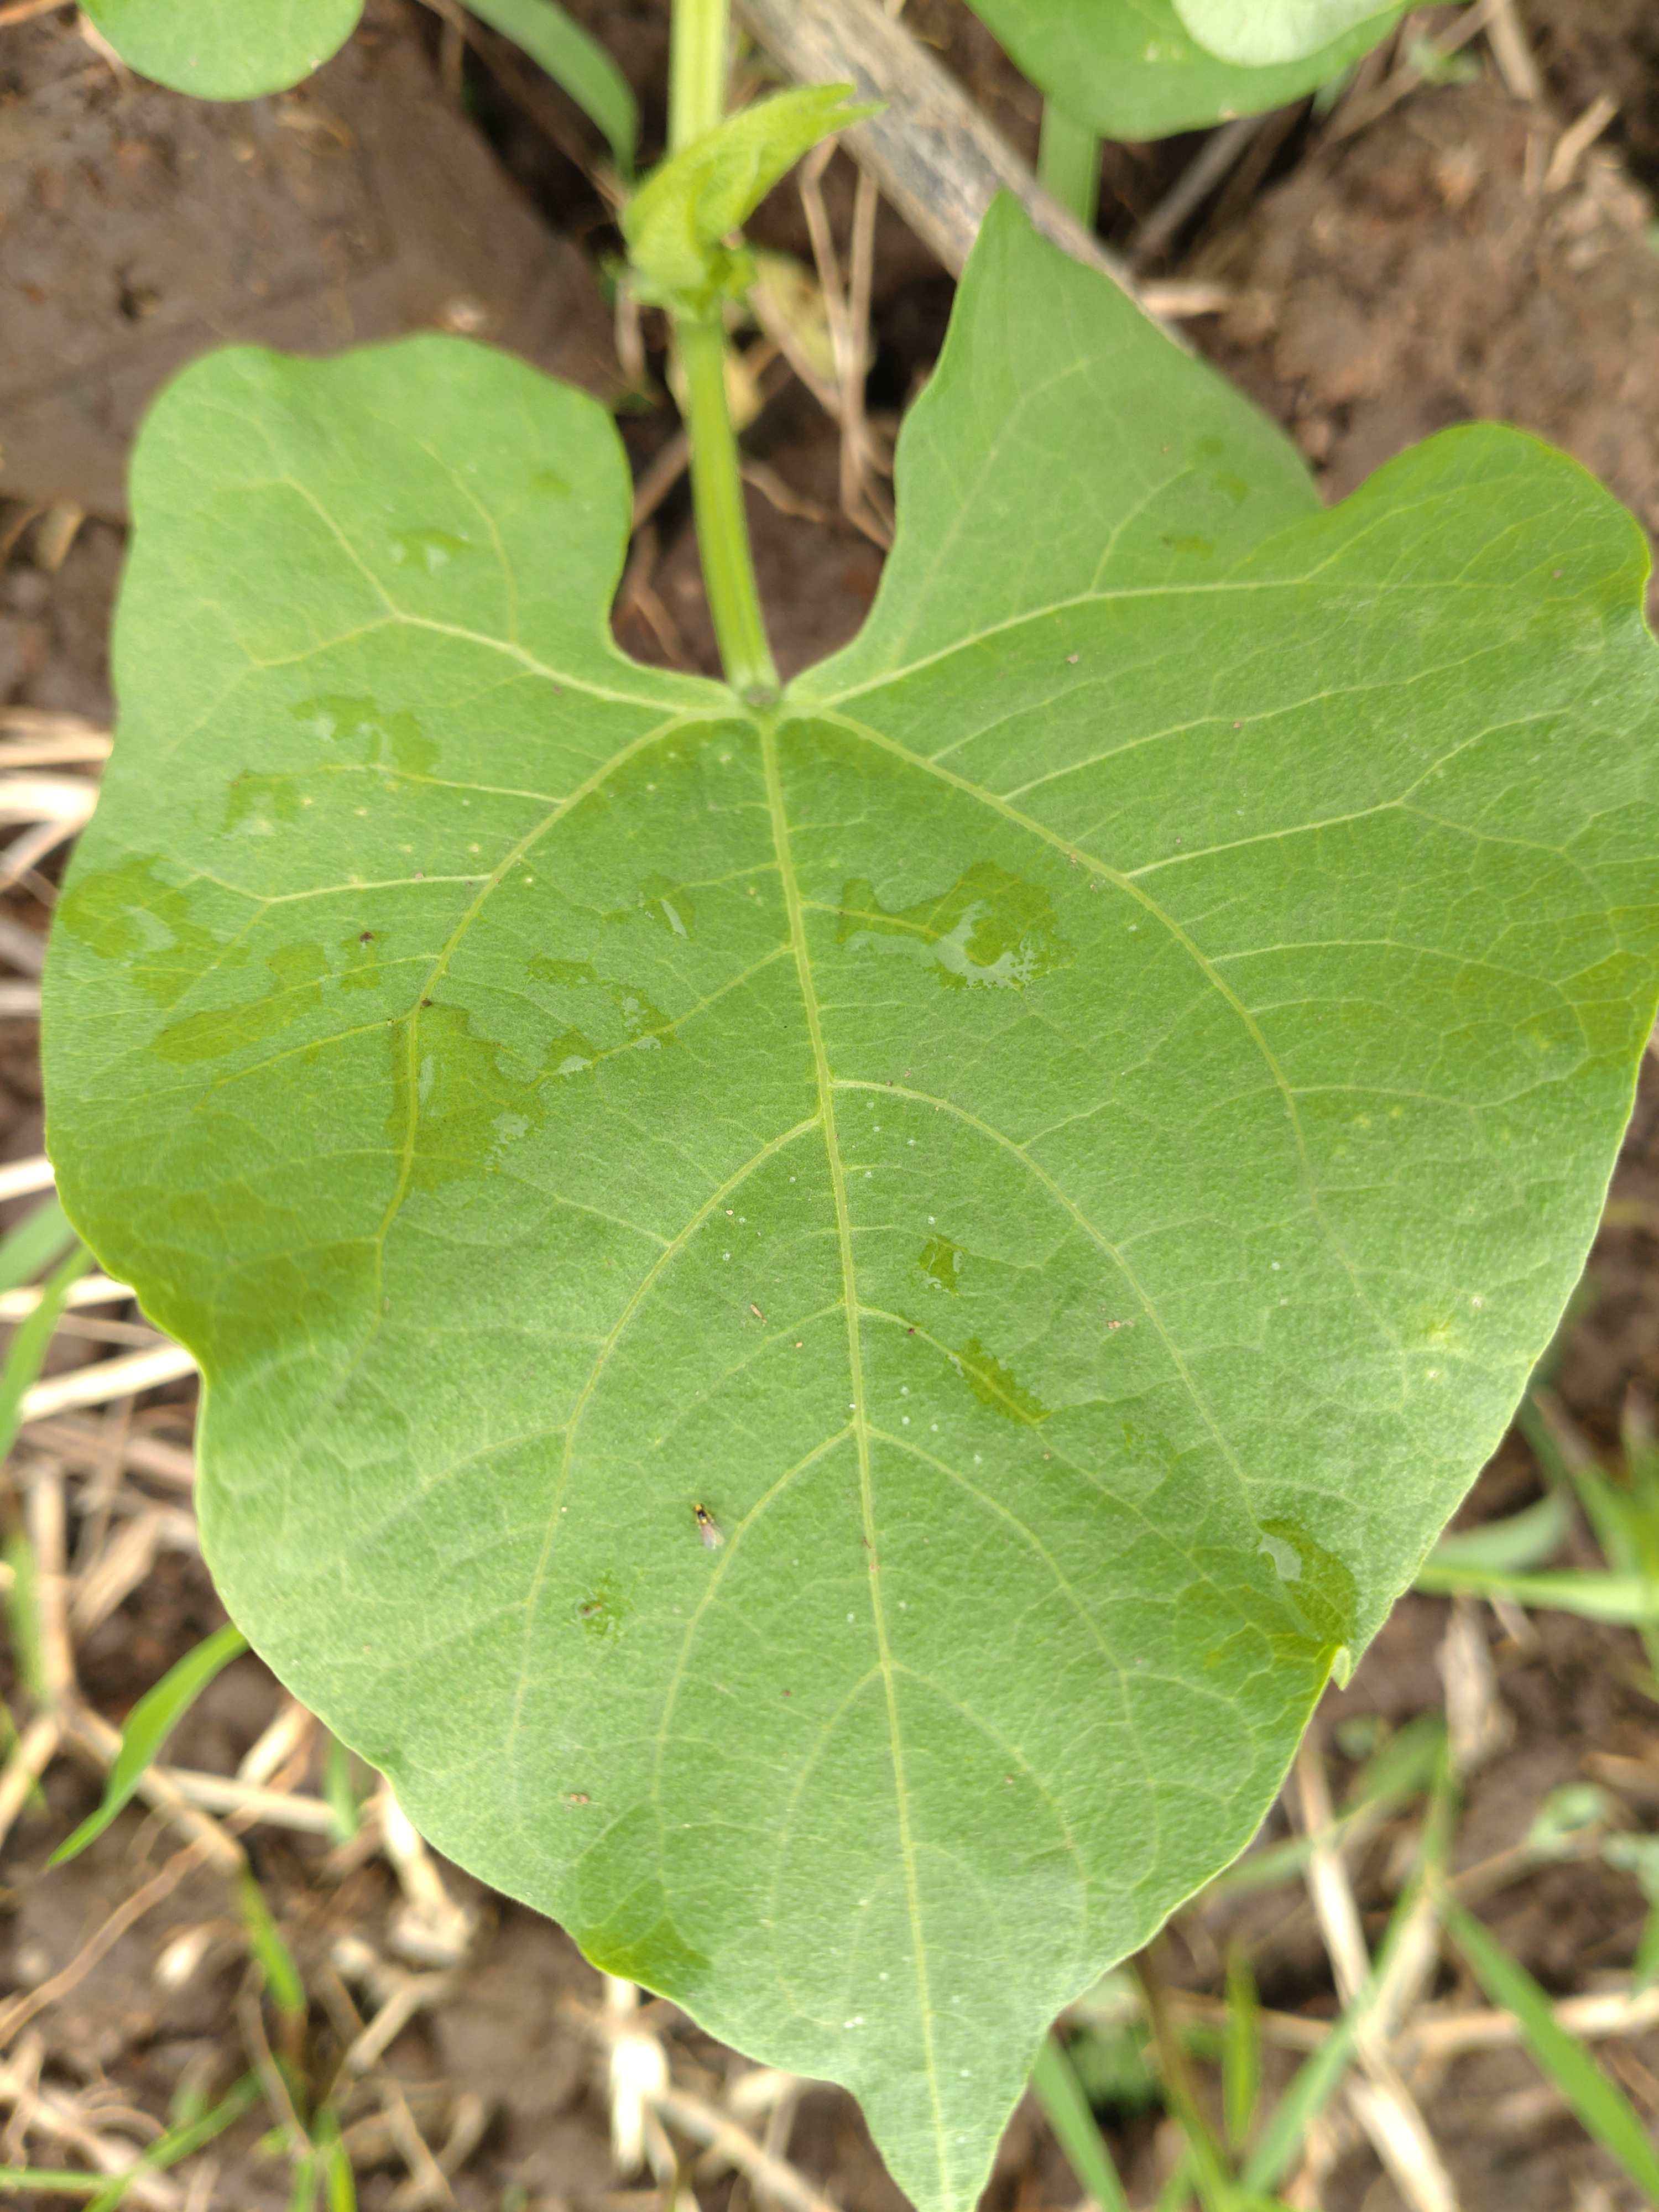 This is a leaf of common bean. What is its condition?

healthy
